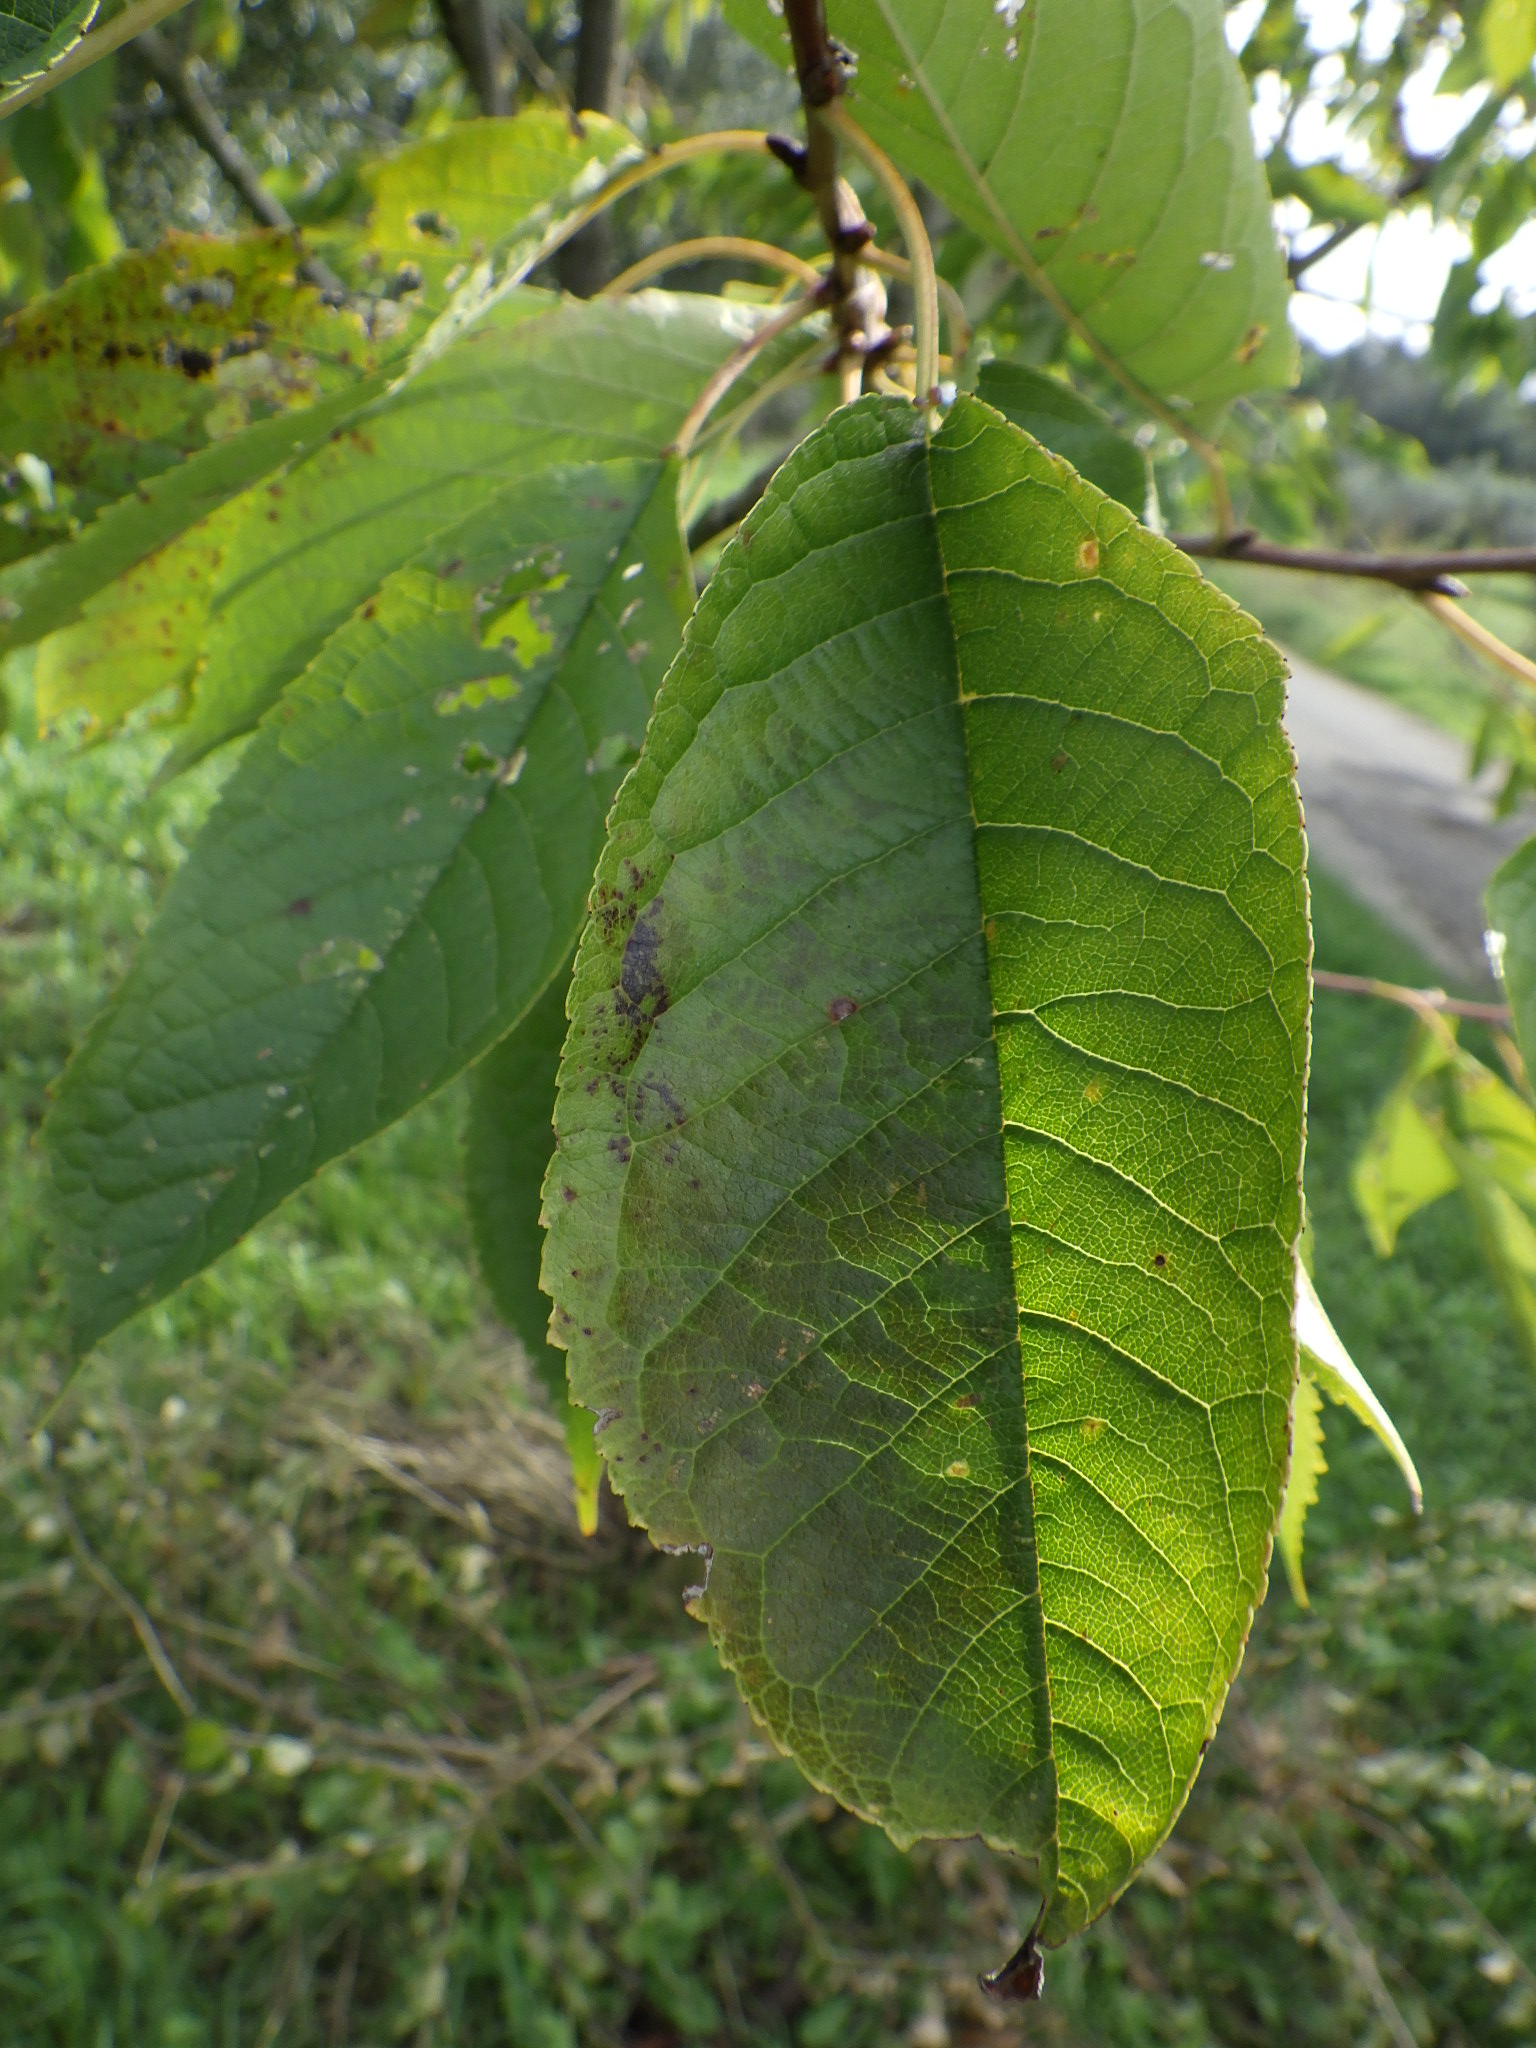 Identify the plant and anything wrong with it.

cherry, leaf spot
